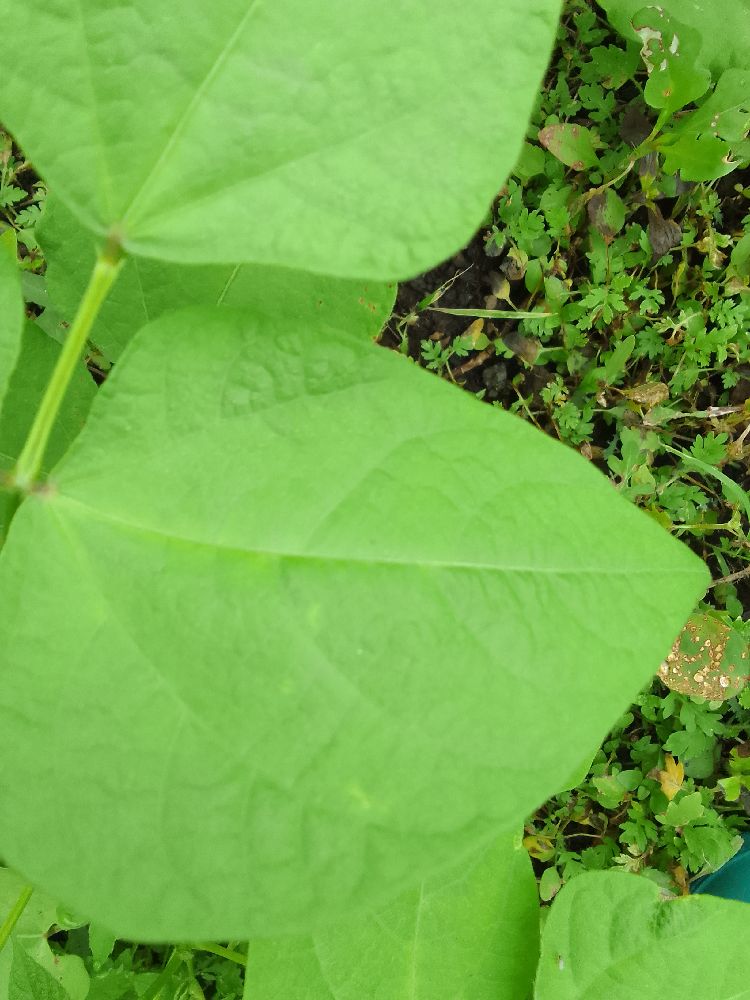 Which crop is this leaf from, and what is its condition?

common bean, healthy
